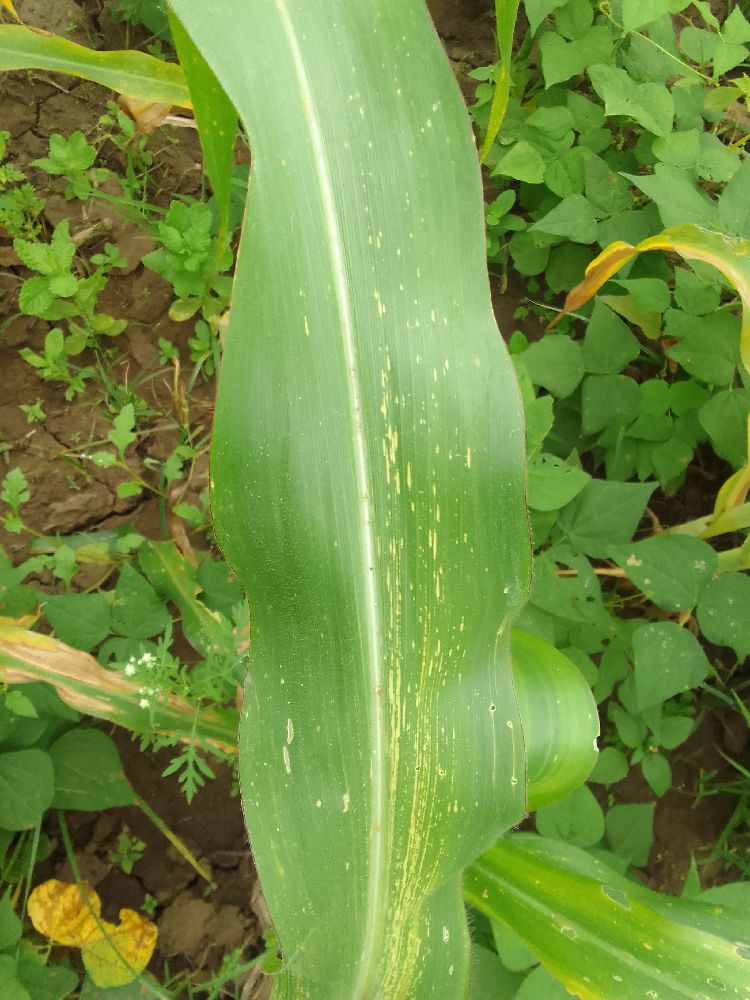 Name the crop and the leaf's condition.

maize, maize streak virus
